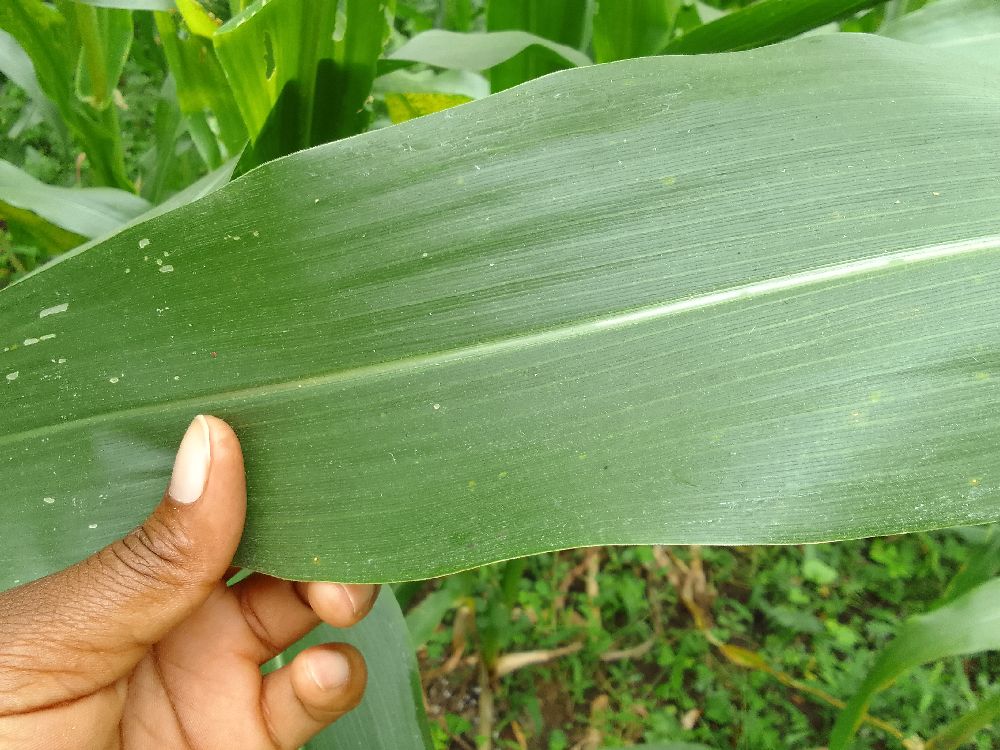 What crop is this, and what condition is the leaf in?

maize, healthy
